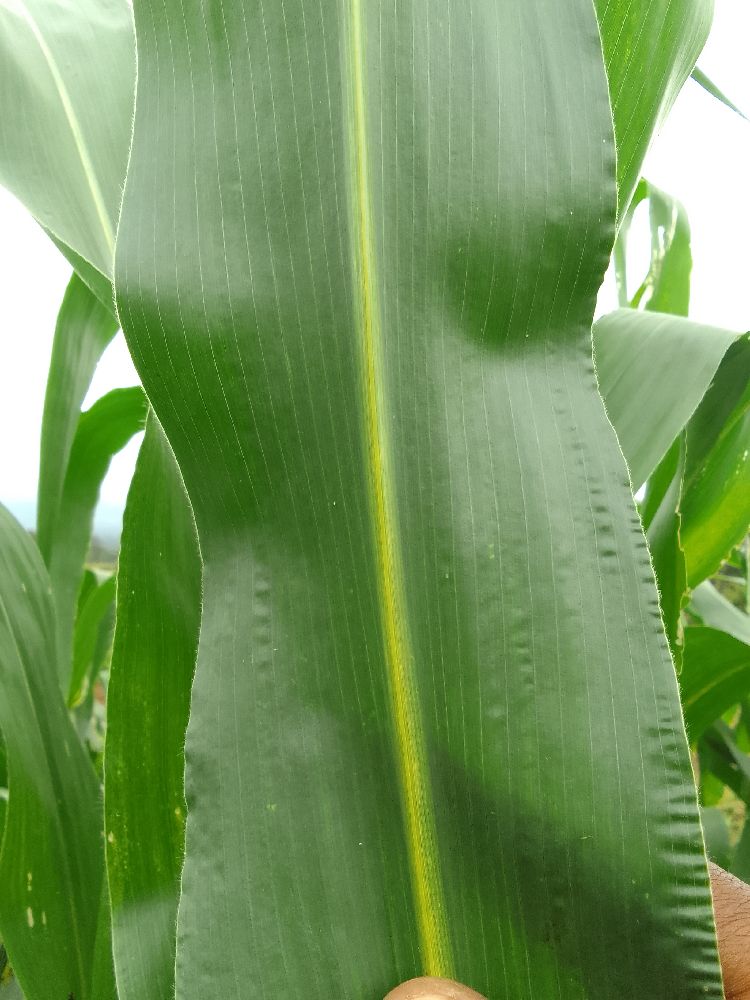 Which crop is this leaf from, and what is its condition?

maize, healthy
